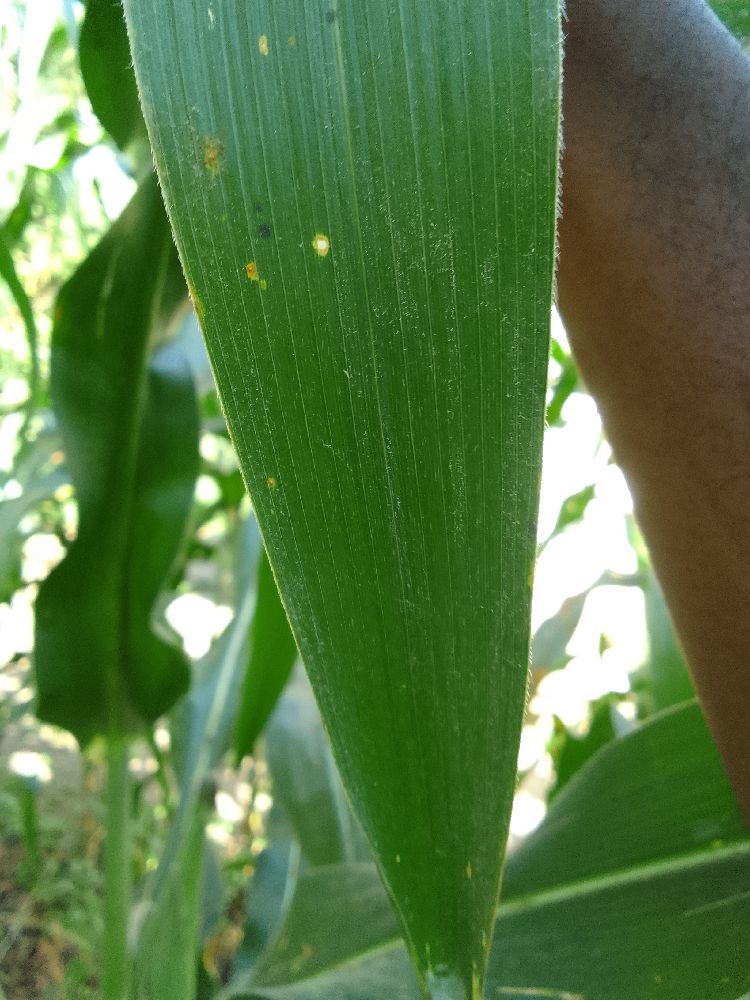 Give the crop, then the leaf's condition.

maize, healthy
